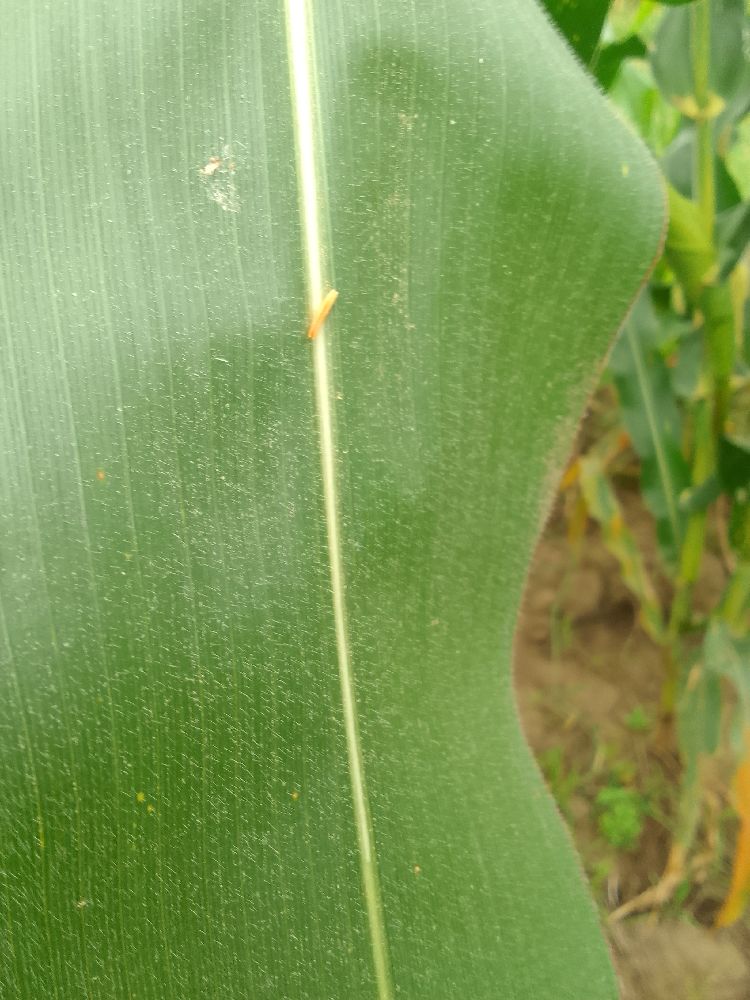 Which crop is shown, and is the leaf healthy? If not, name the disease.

maize, healthy
